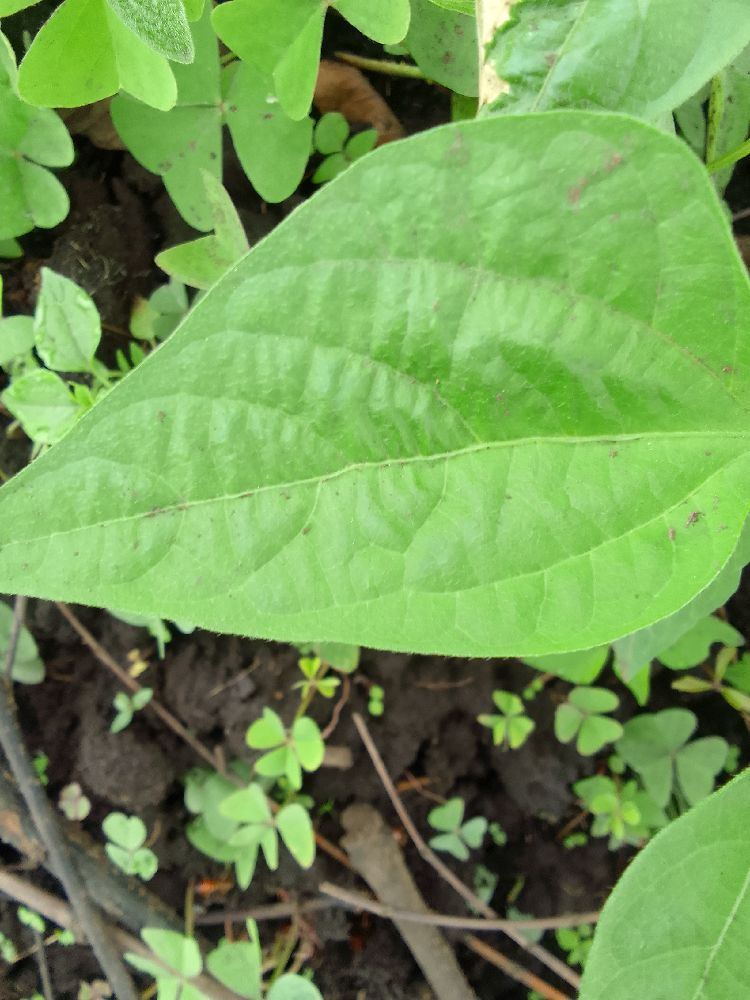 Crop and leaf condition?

common bean, healthy
